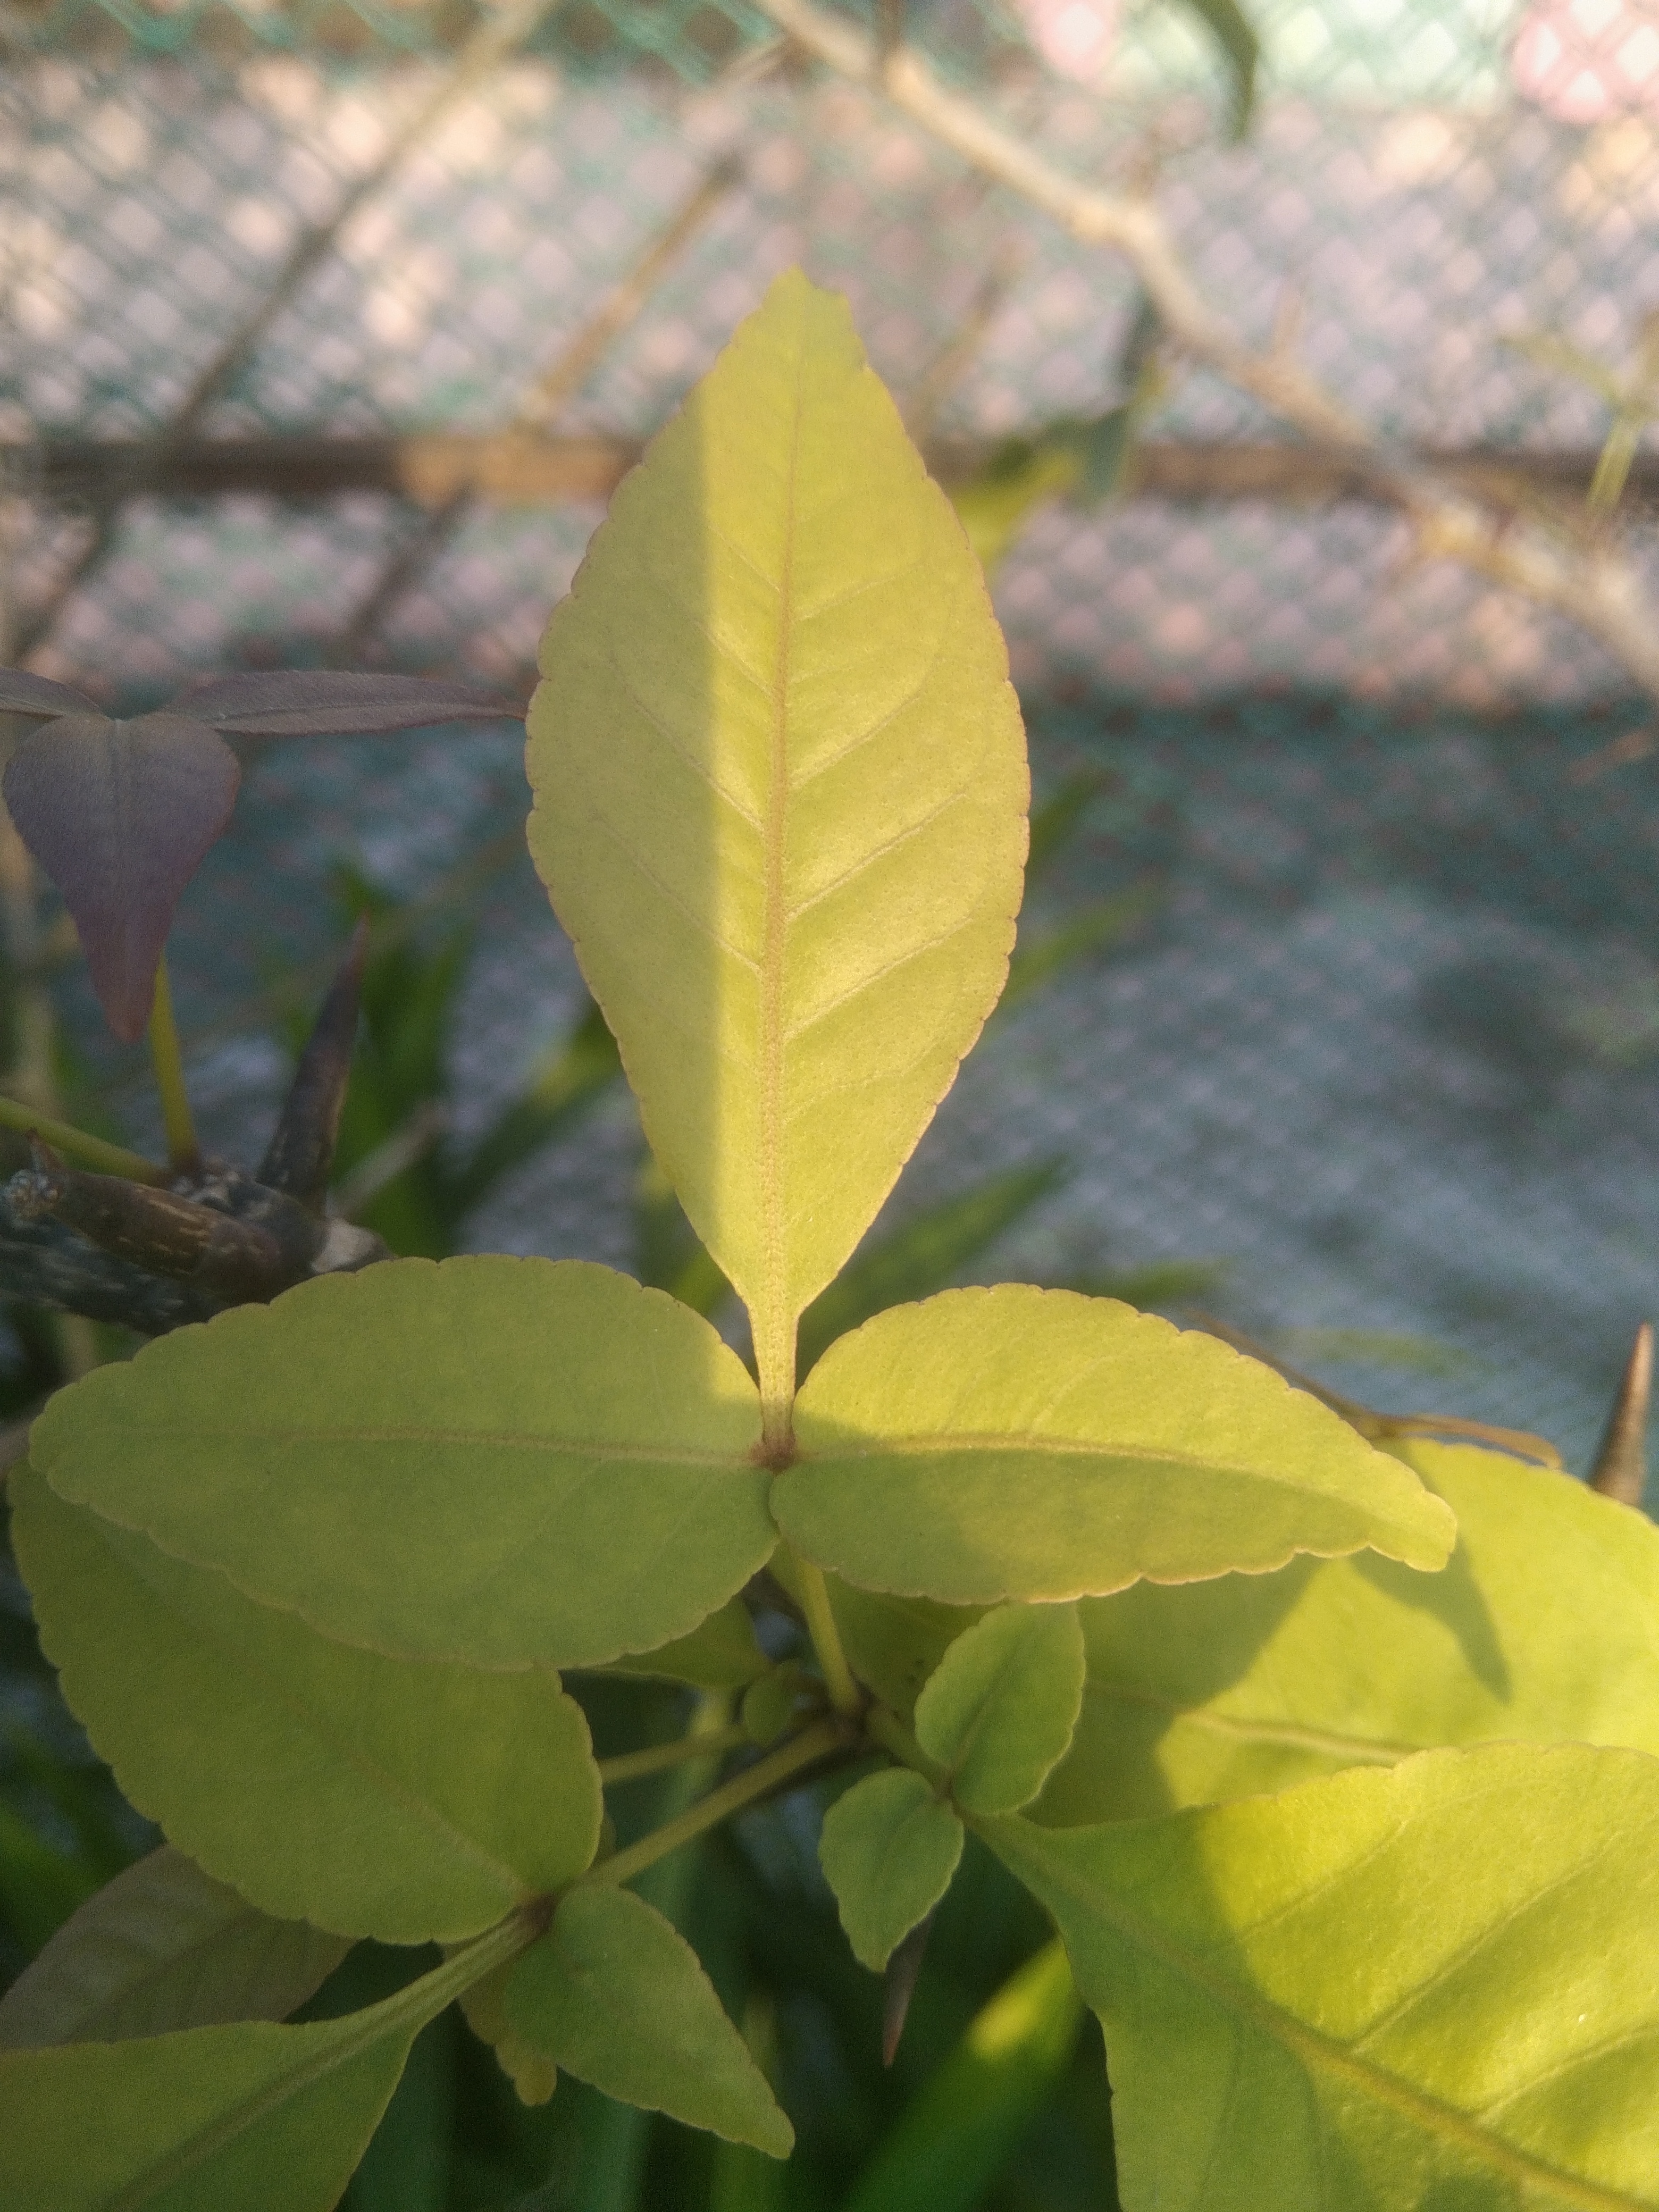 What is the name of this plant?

wood apple
